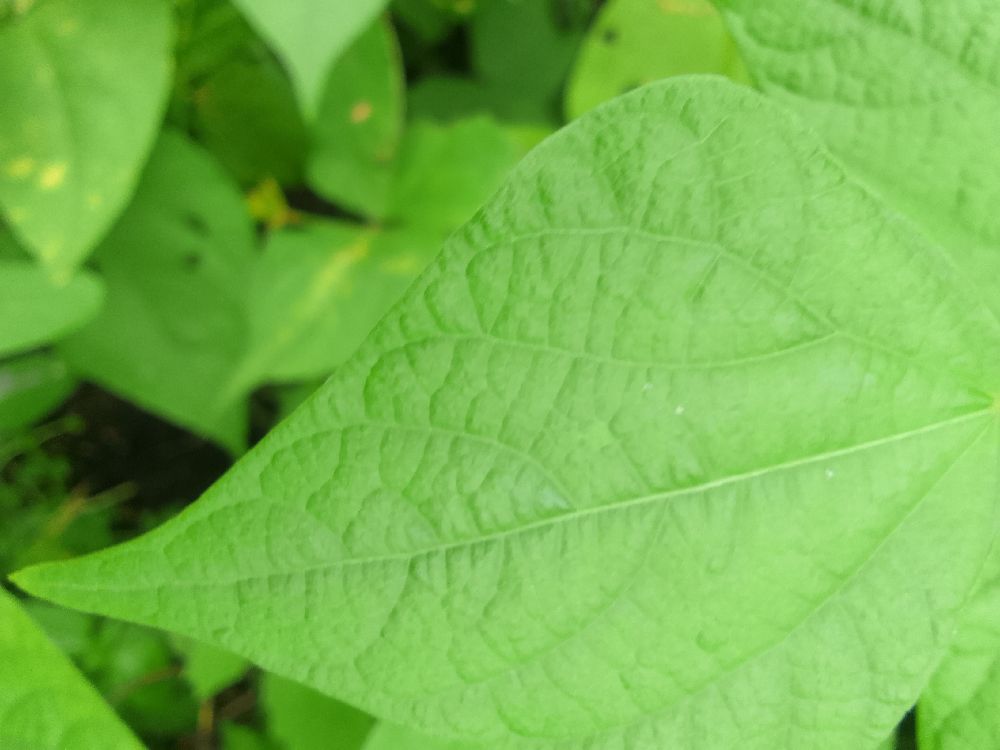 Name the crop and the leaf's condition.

common bean, healthy
